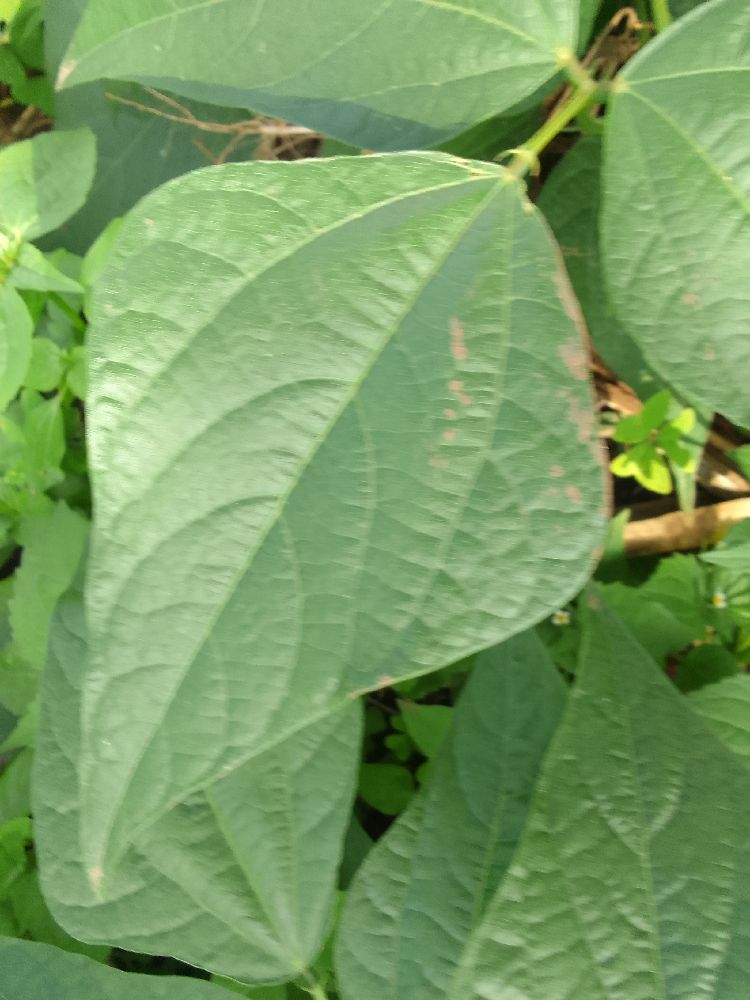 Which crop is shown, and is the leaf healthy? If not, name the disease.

common bean, healthy
